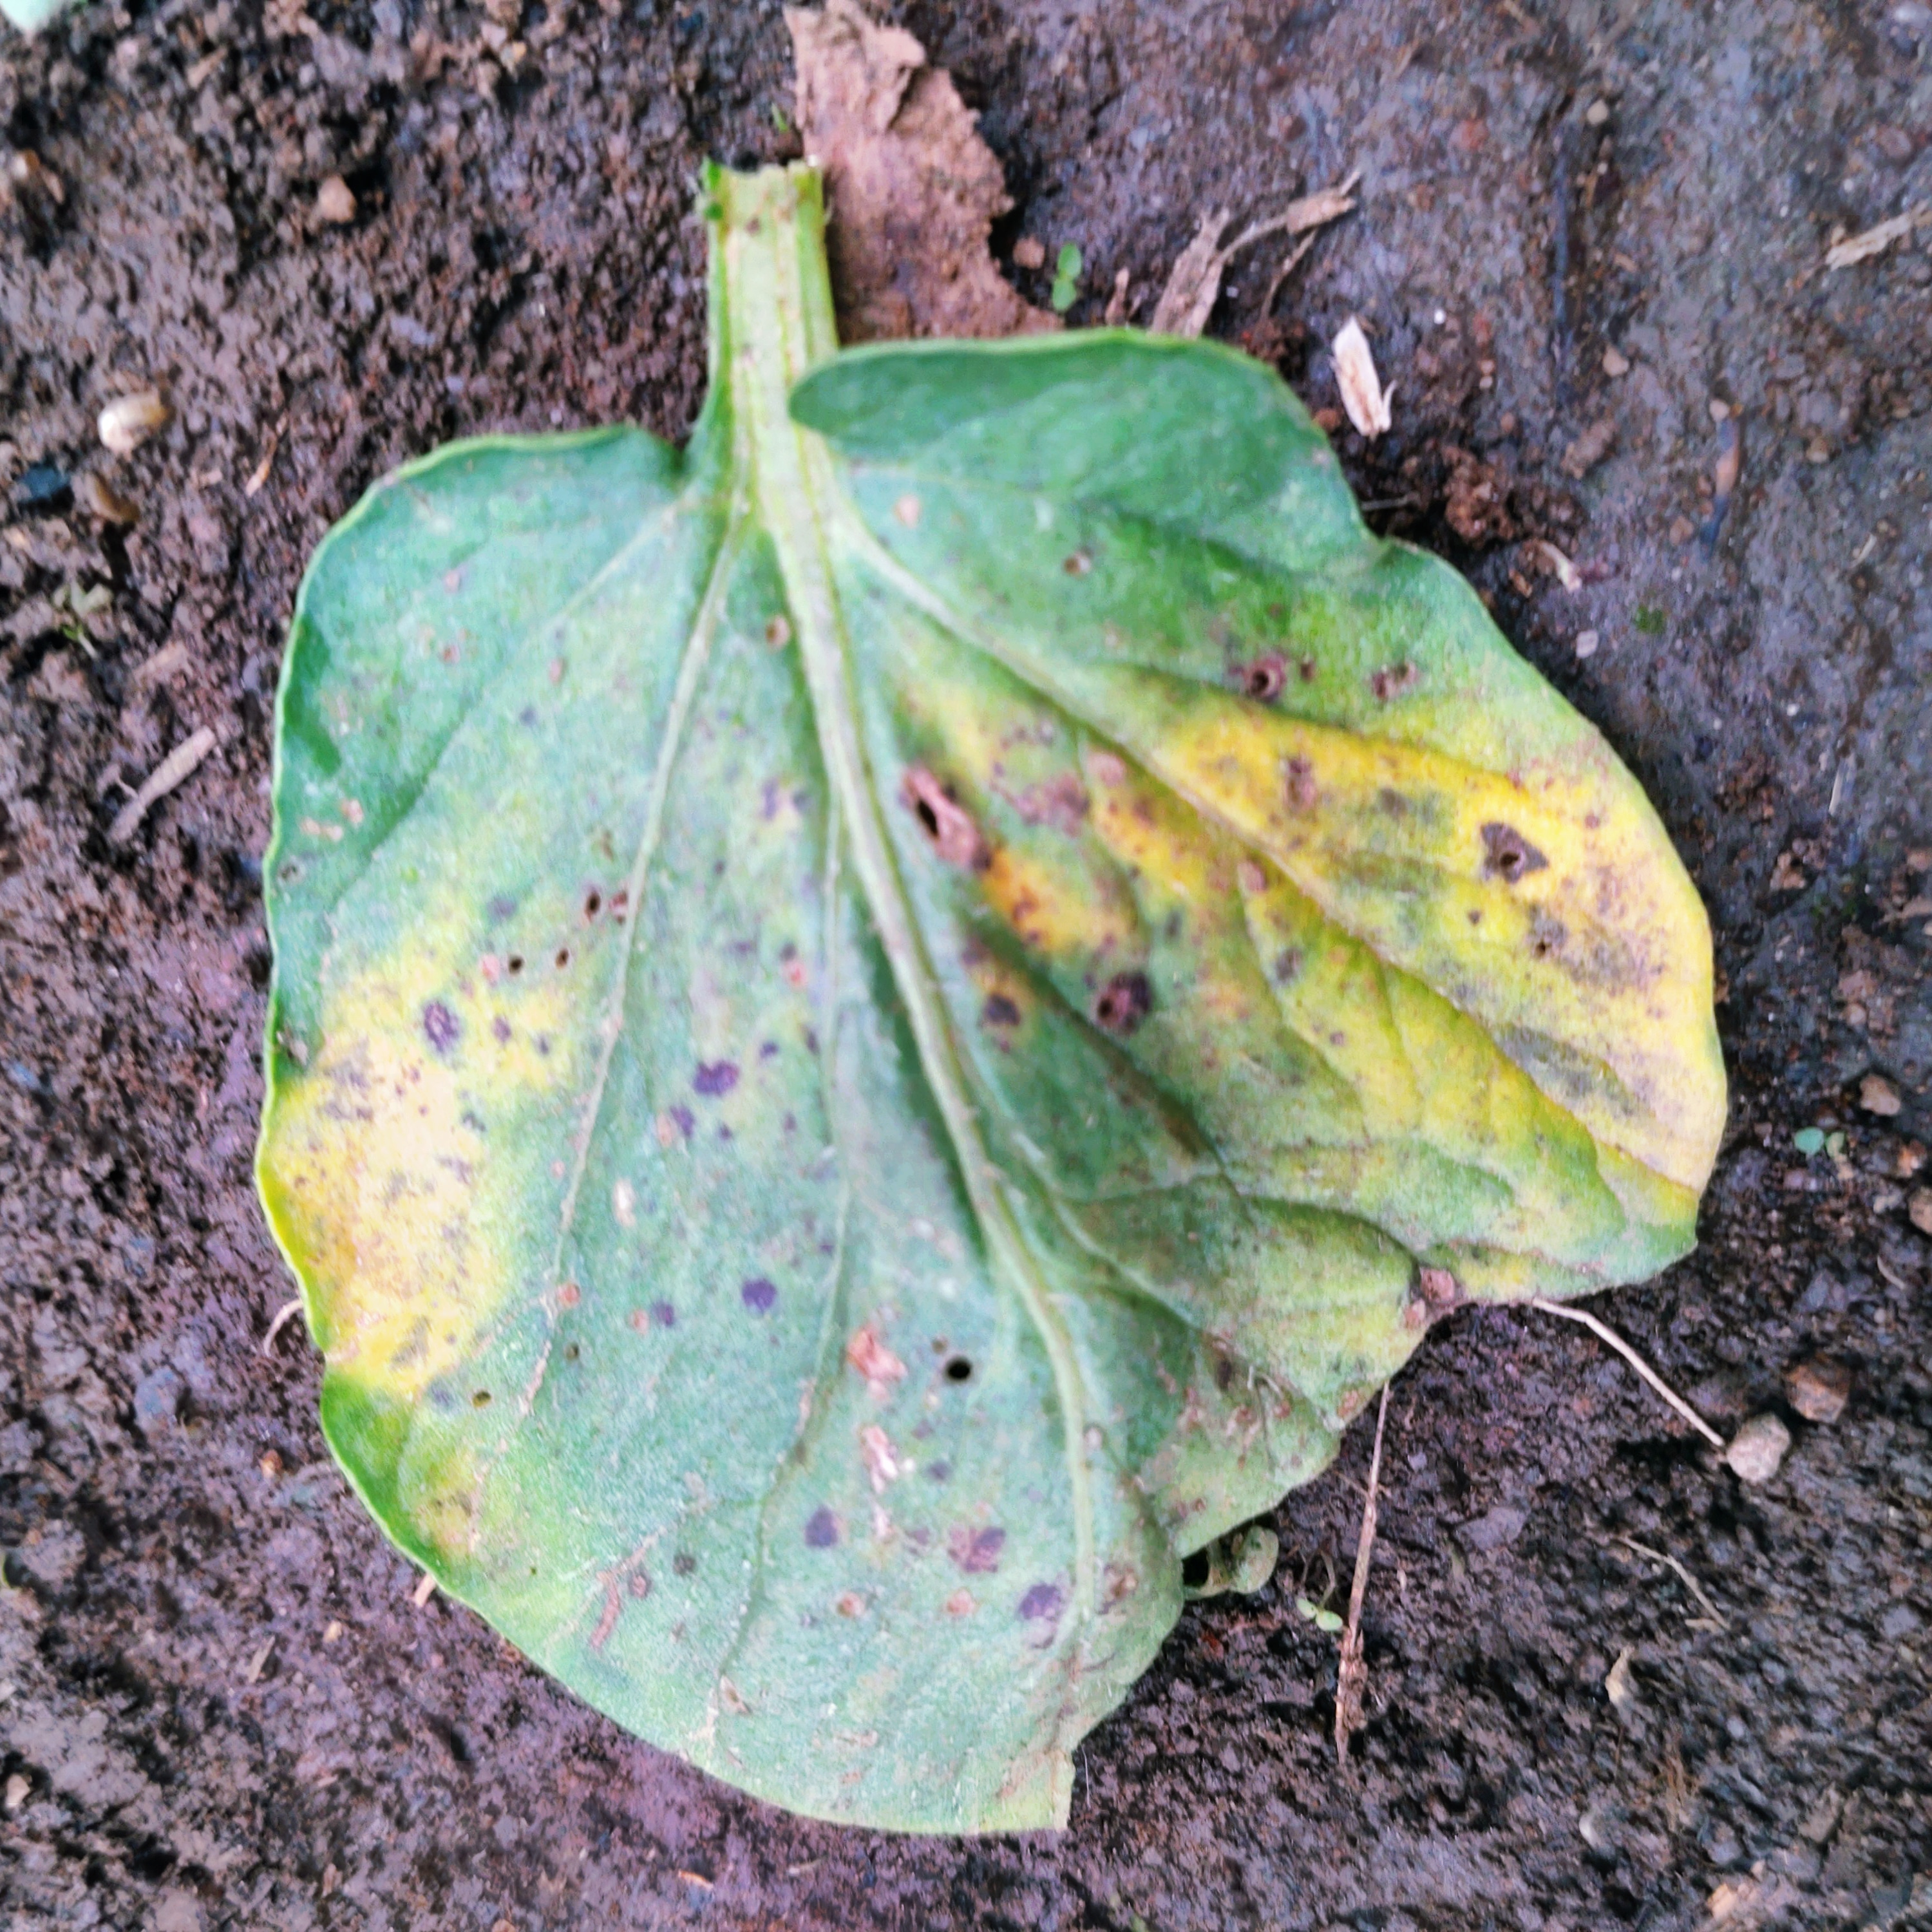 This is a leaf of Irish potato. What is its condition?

late blight
